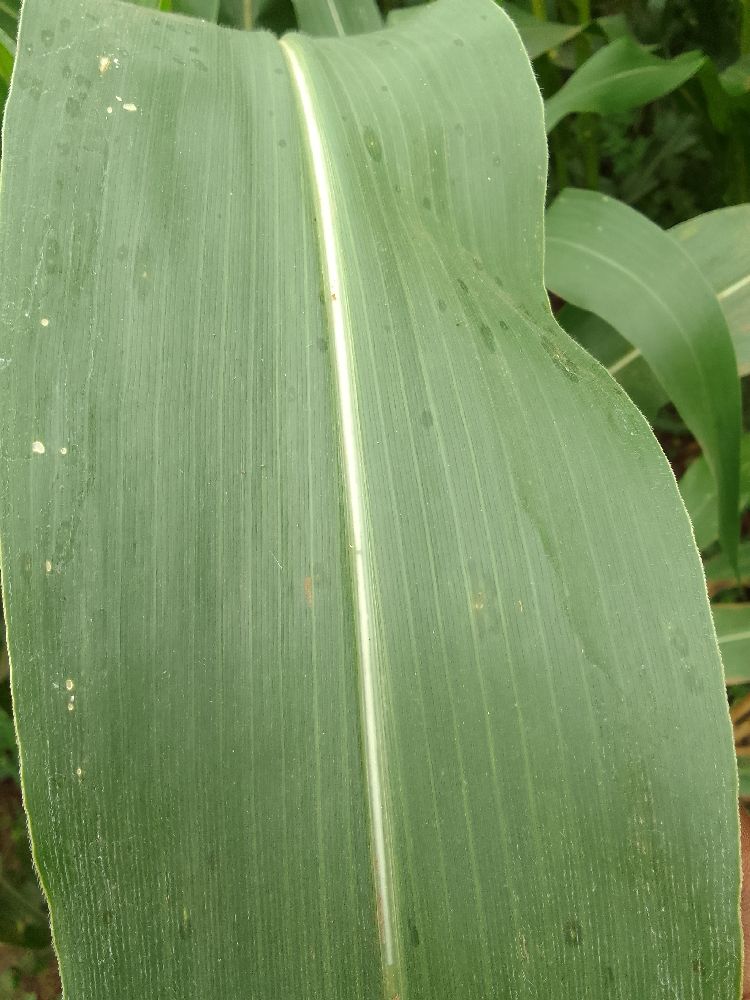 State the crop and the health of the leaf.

maize, healthy
